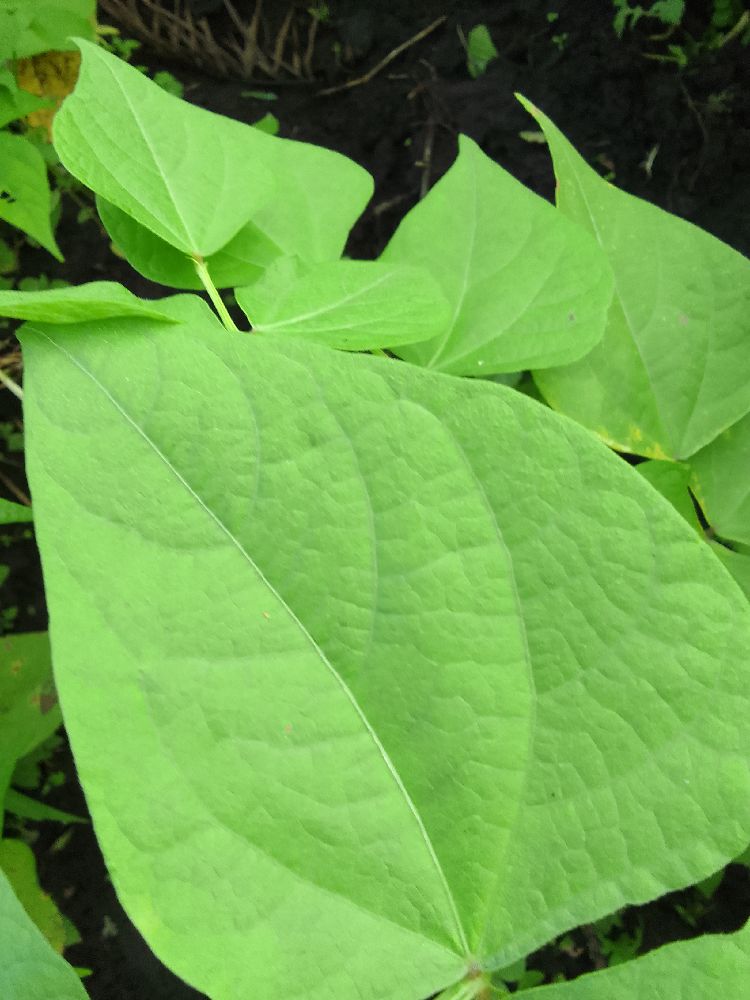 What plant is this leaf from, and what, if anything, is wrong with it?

common bean, healthy
